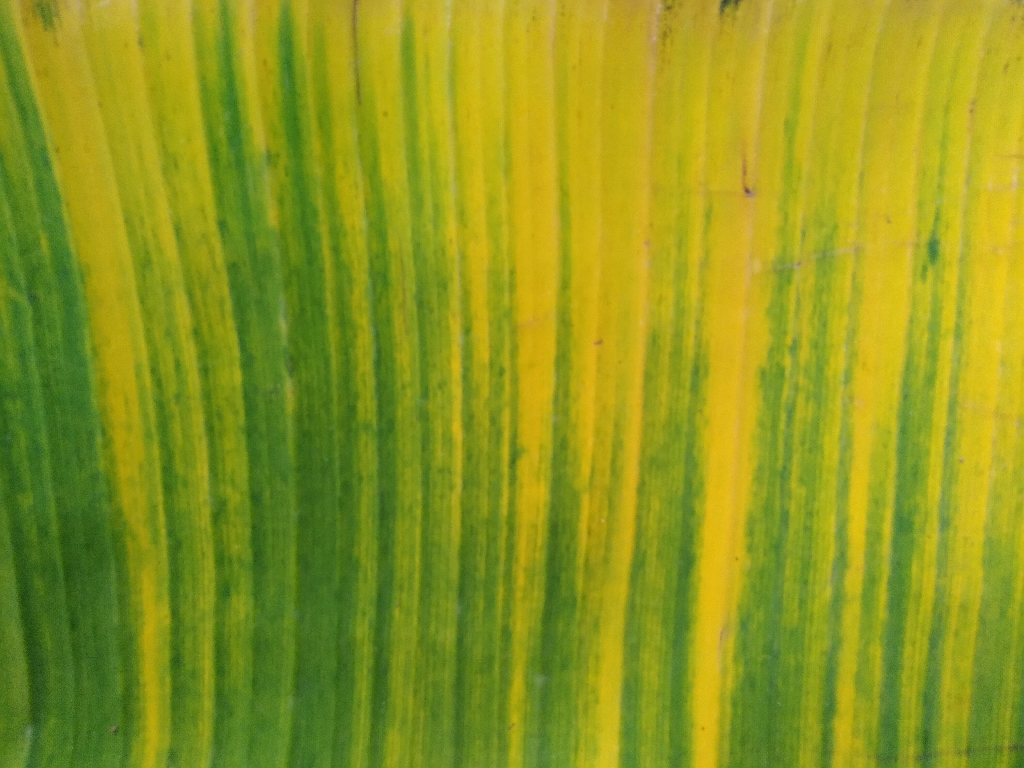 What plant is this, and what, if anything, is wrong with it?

banana, fusarium wilt race 1
